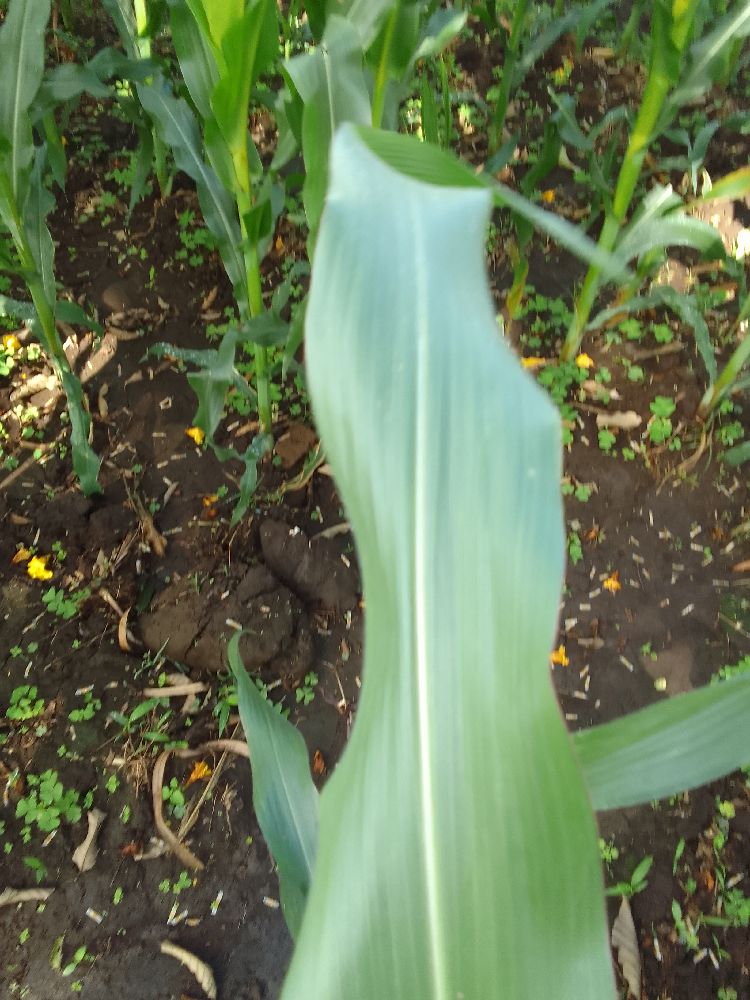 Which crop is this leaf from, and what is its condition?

maize, healthy
